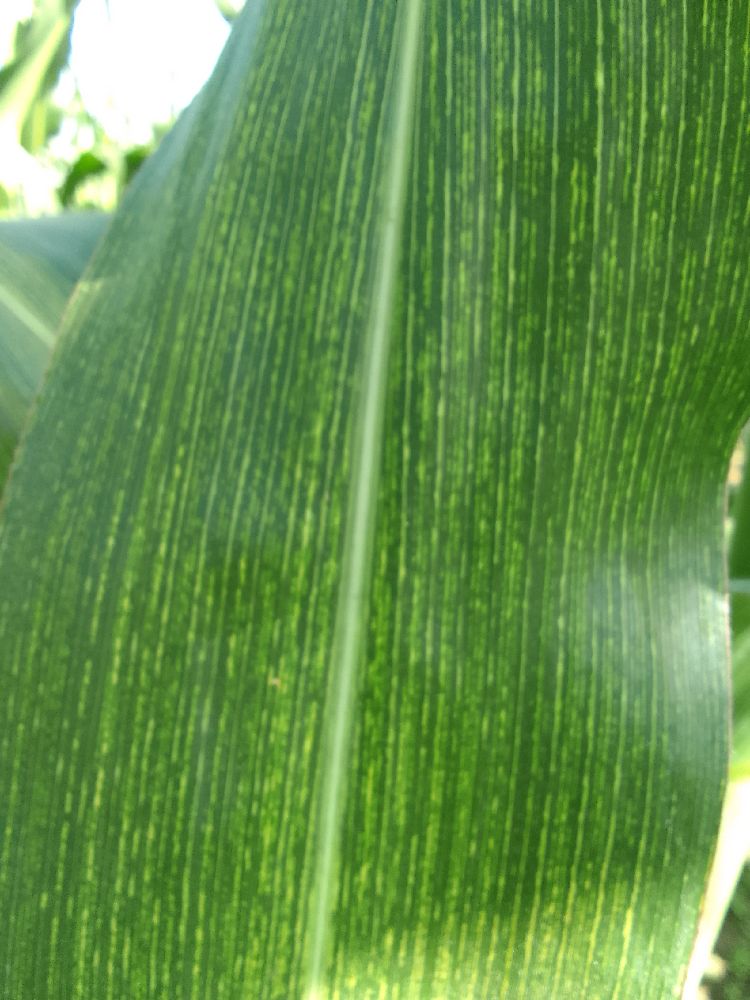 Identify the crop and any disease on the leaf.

maize, maize streak virus
